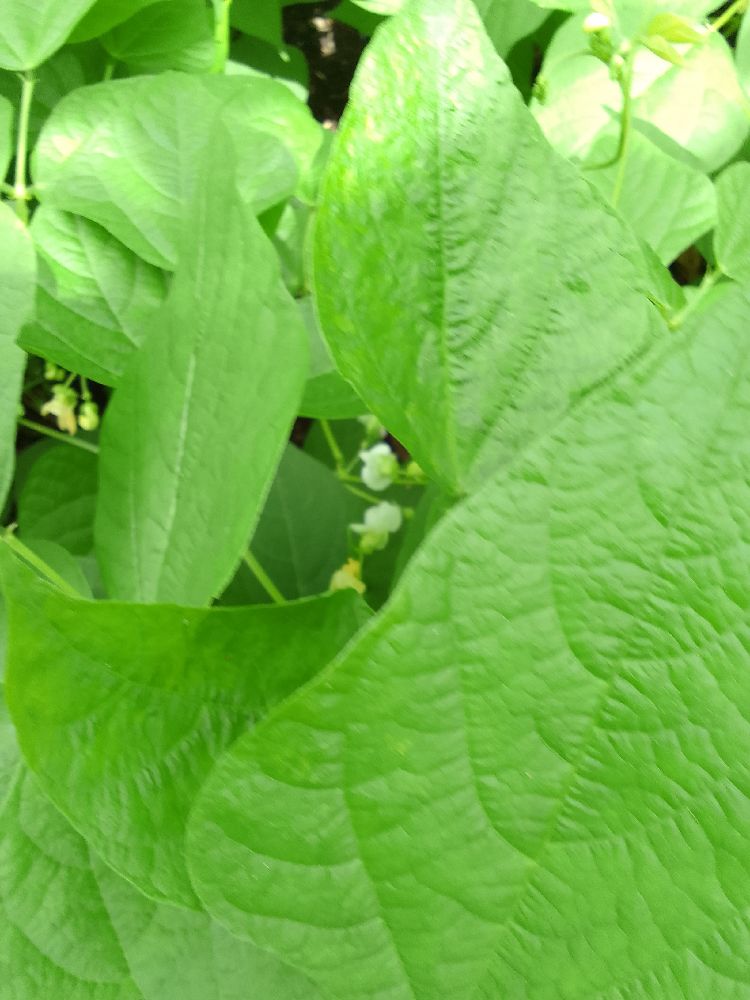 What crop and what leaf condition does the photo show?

common bean, healthy
